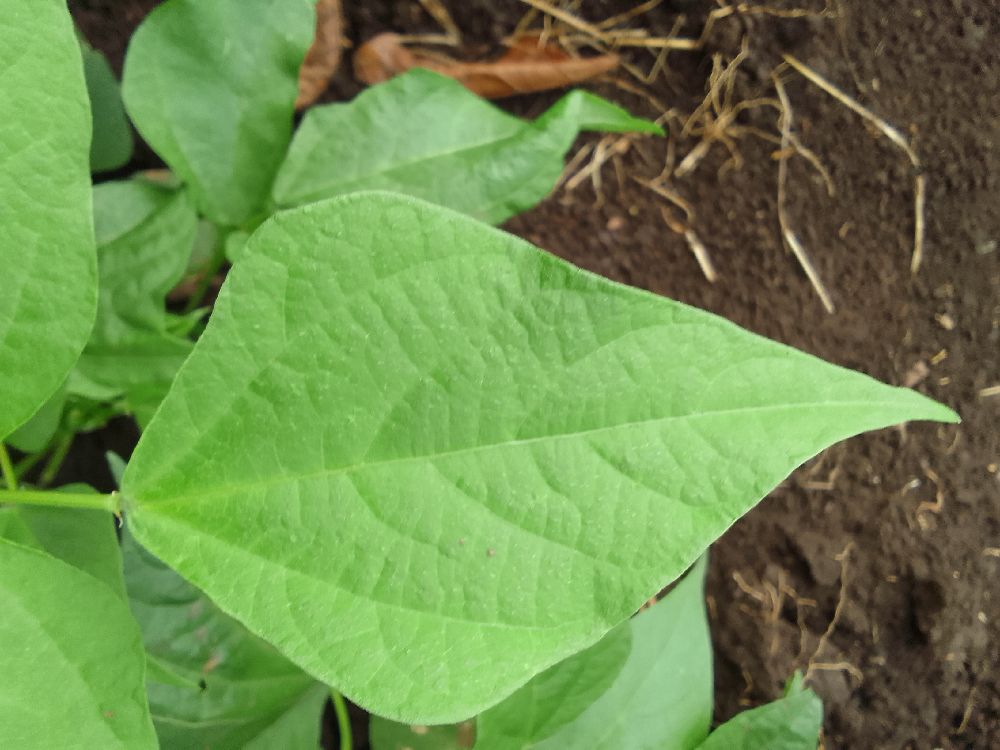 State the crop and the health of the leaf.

common bean, healthy
